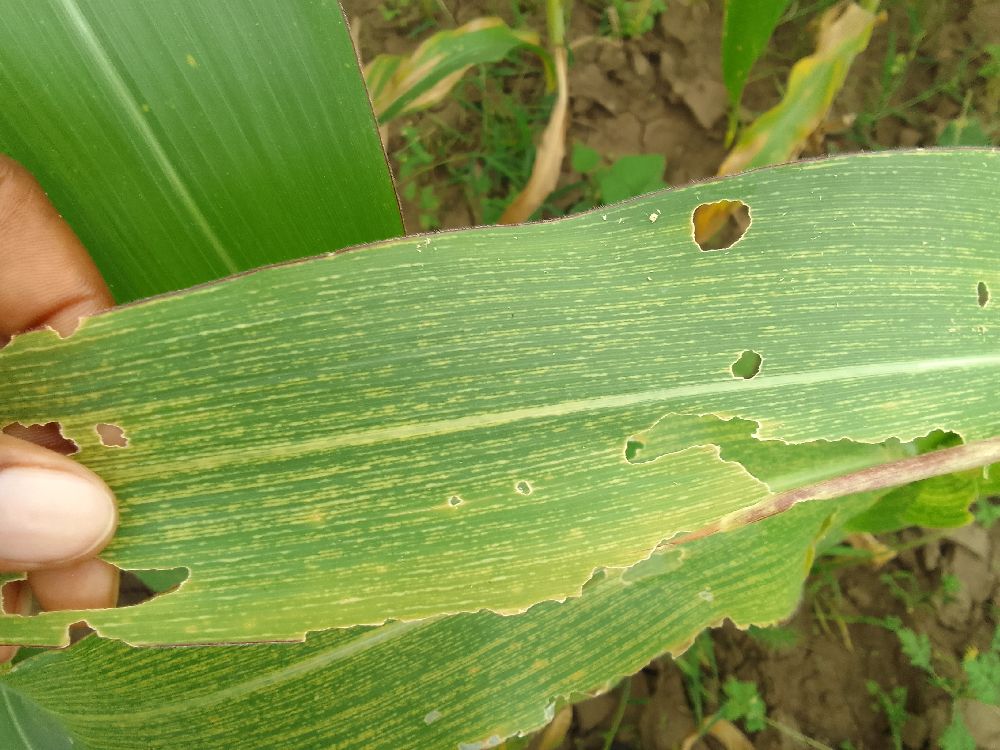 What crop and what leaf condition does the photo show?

maize, maize streak virus
